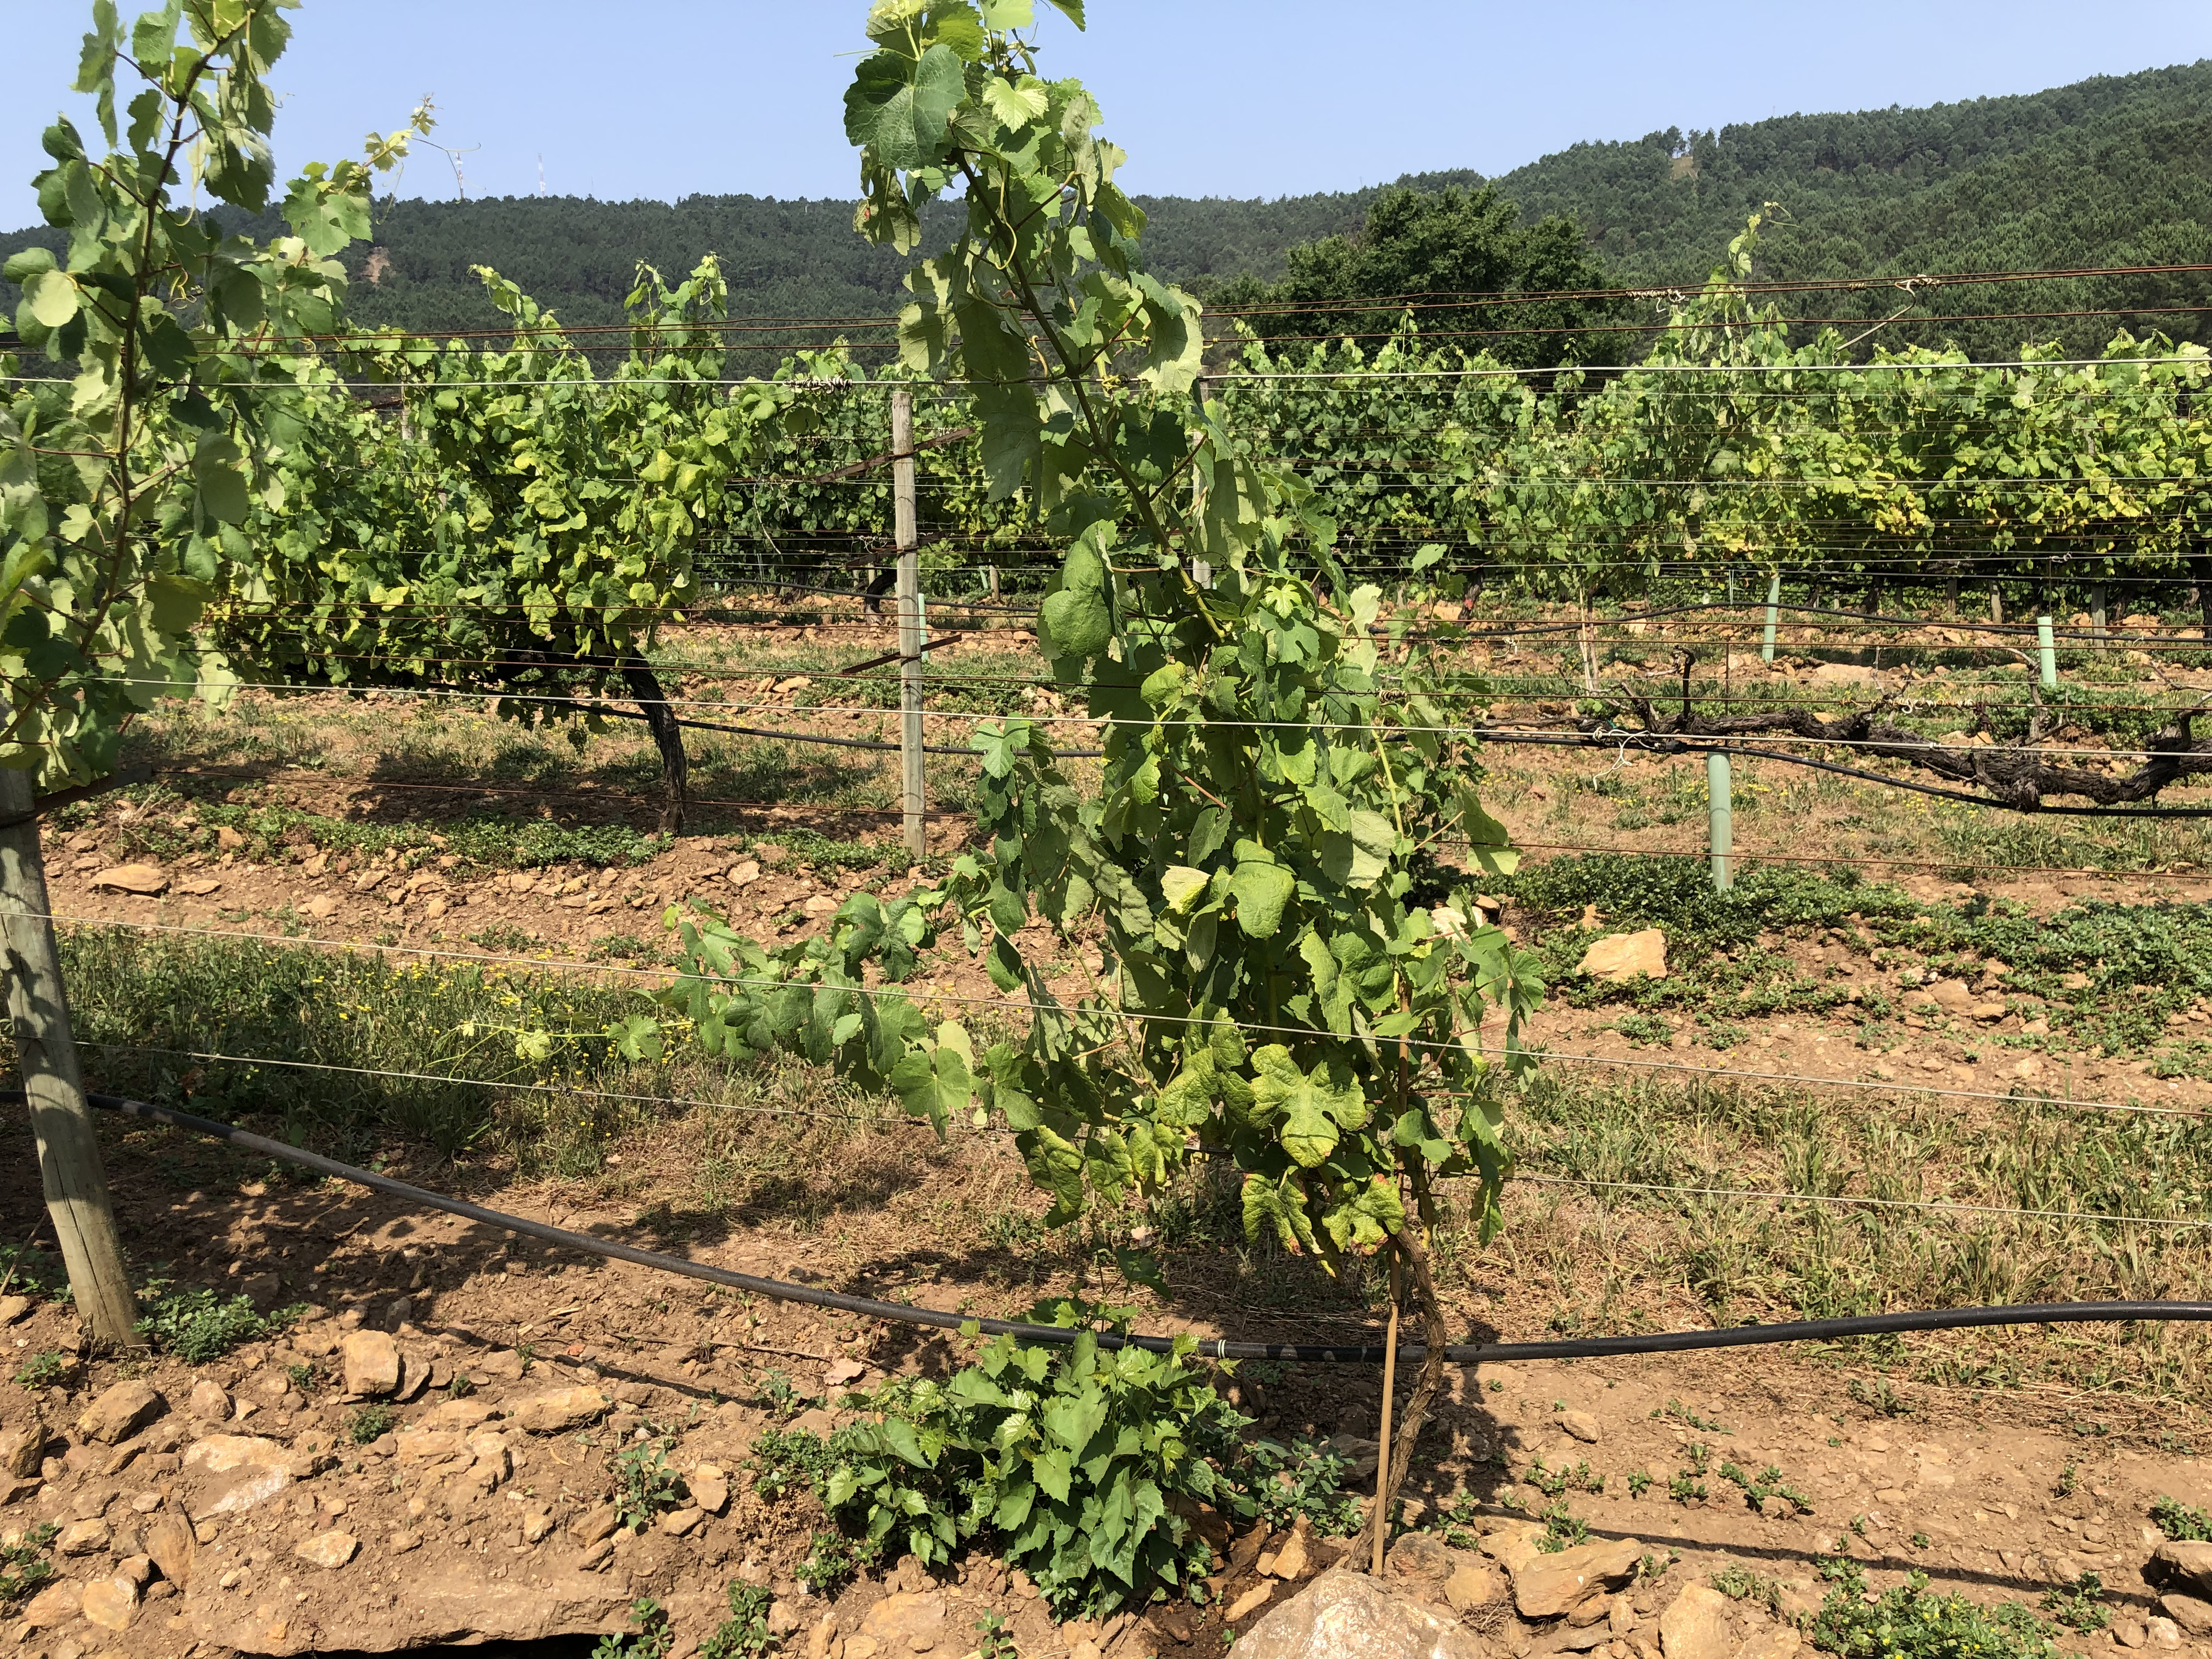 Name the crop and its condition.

grapevine, not affected by esca disease
